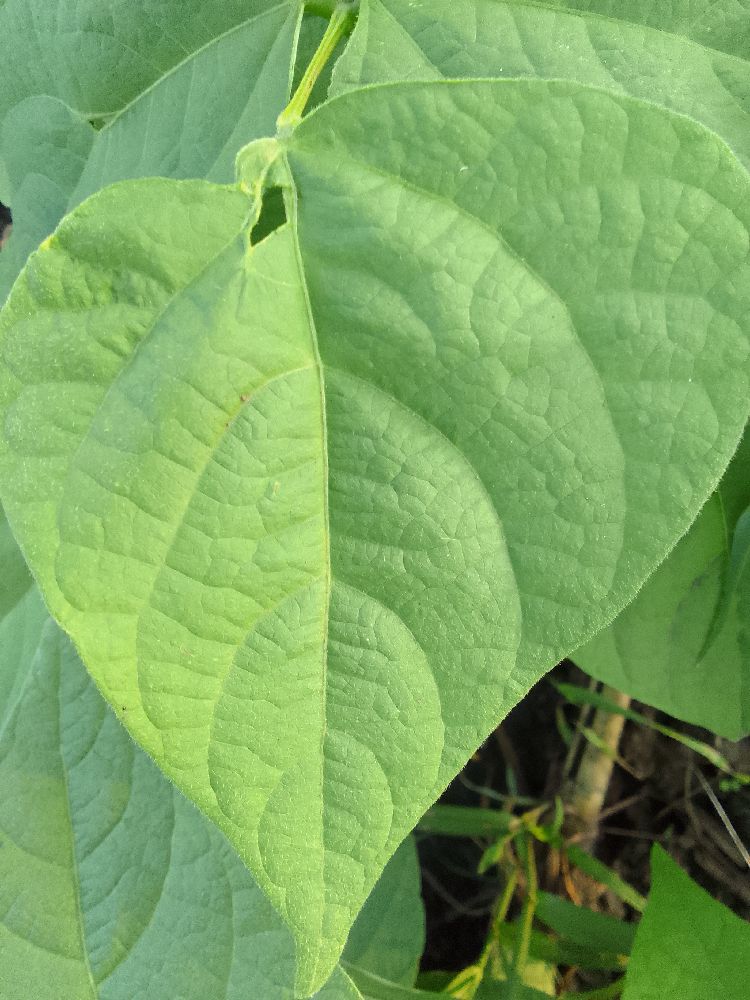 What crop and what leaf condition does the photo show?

common bean, healthy
